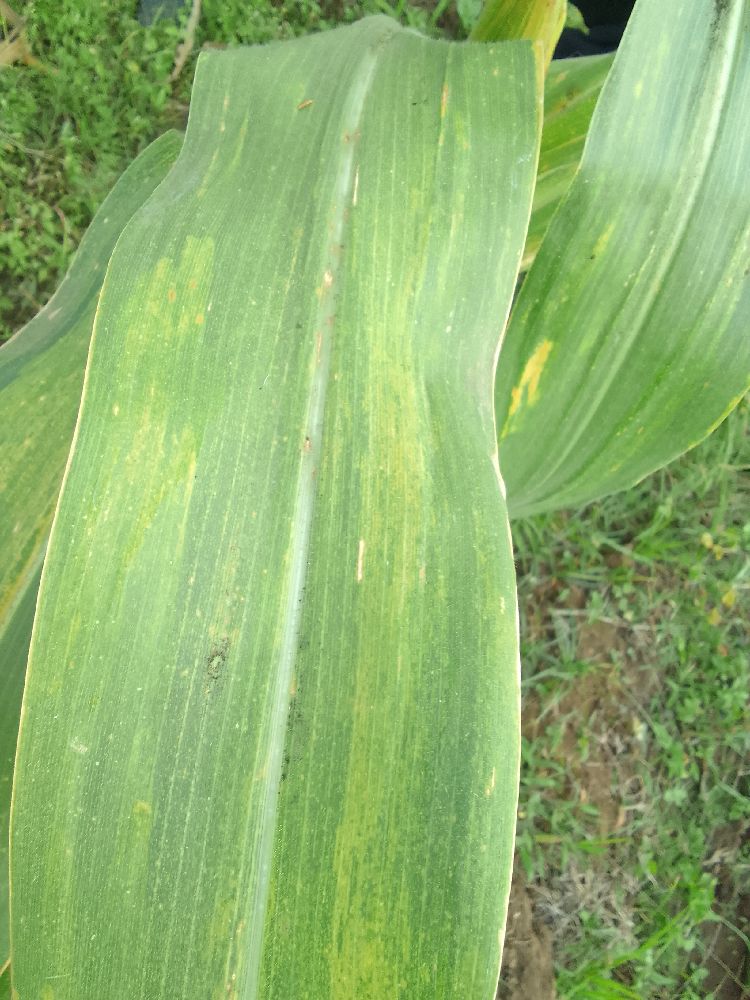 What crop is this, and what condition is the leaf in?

maize, maize lethal necrosis
